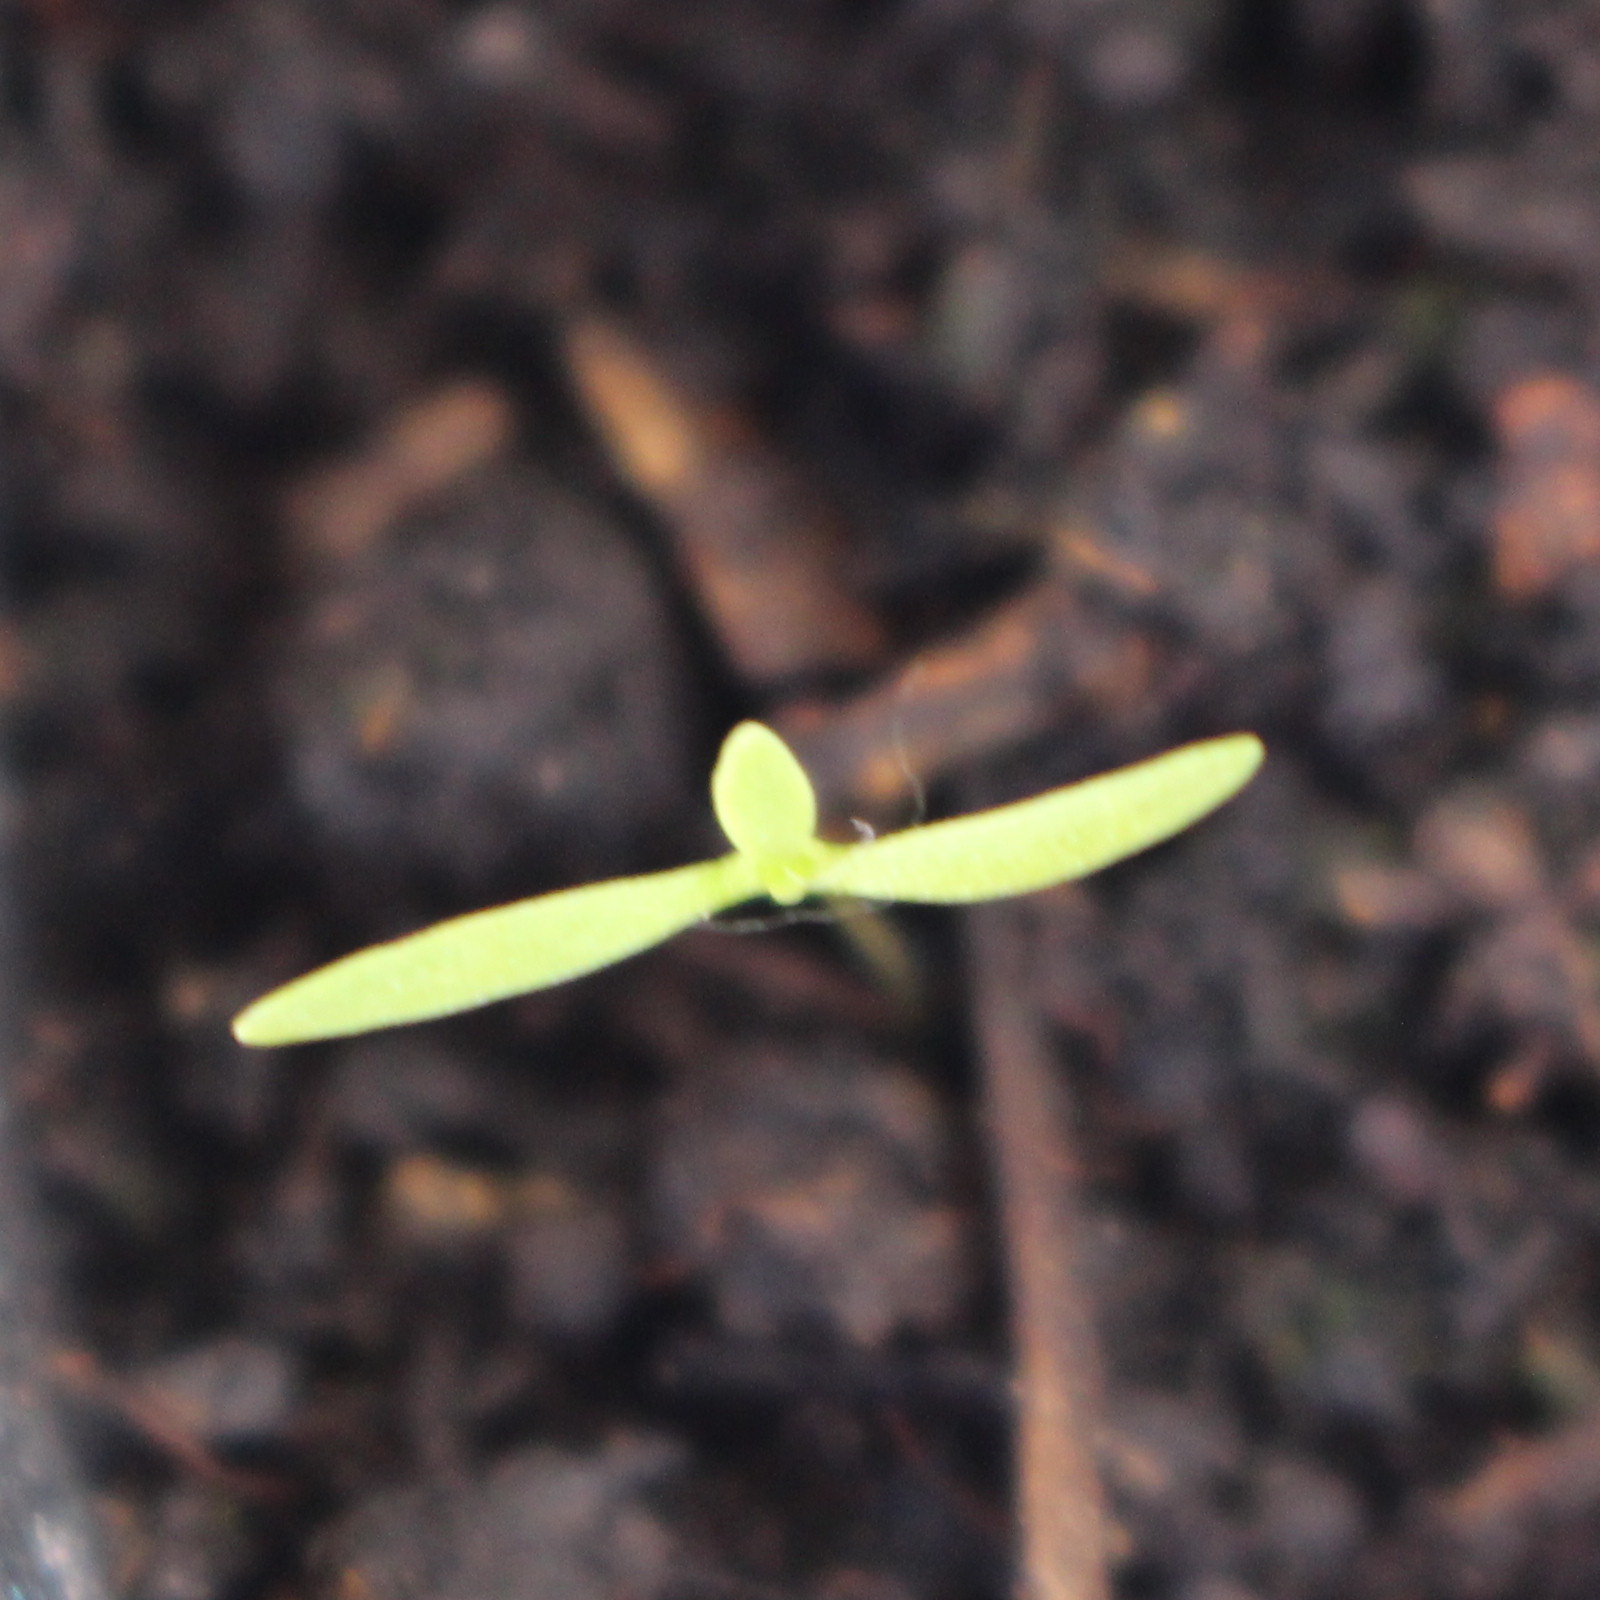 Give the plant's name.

Papaver rhoeas
